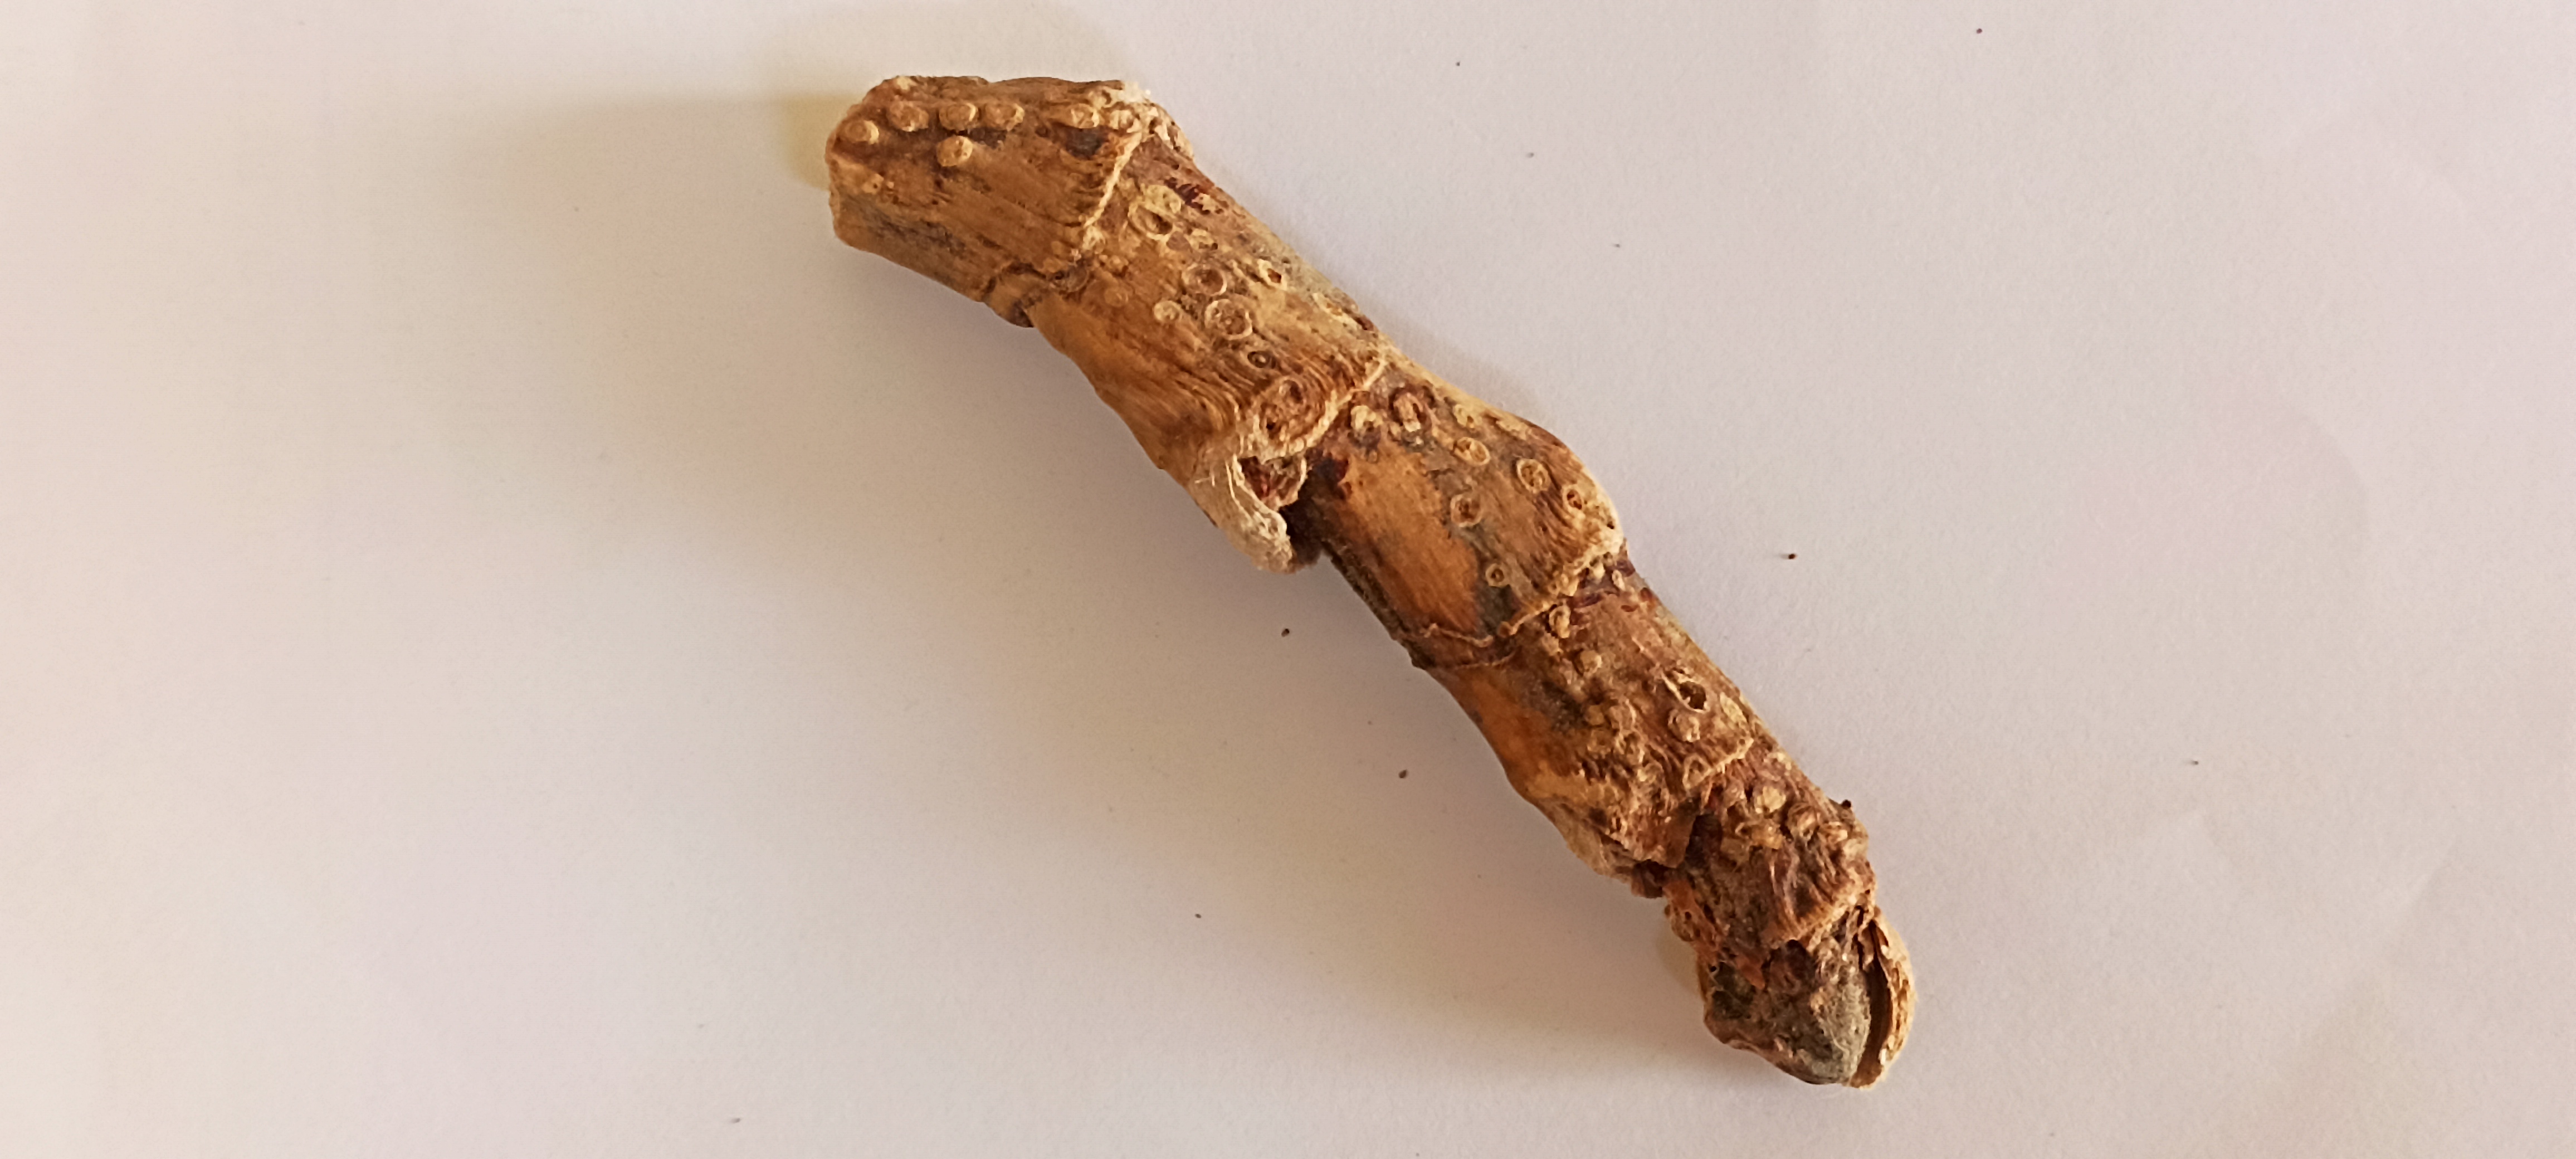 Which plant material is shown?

vekhand
